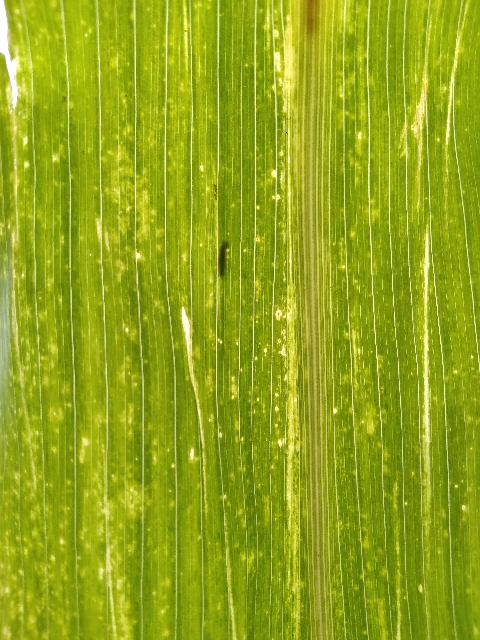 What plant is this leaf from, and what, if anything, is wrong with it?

maize, maize lethal necrosis
